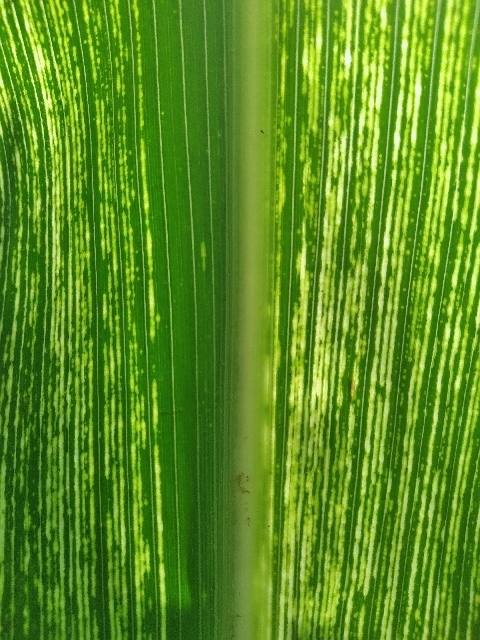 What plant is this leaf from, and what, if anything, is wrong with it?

maize, maize streak virus
